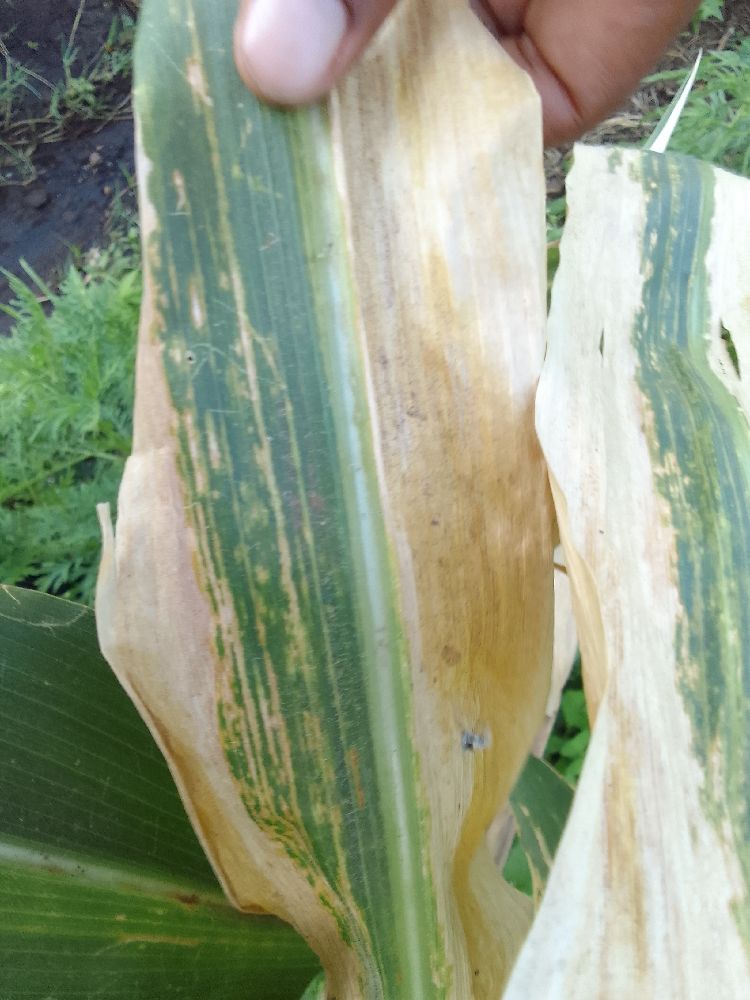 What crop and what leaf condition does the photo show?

maize, maize lethal necrosis
